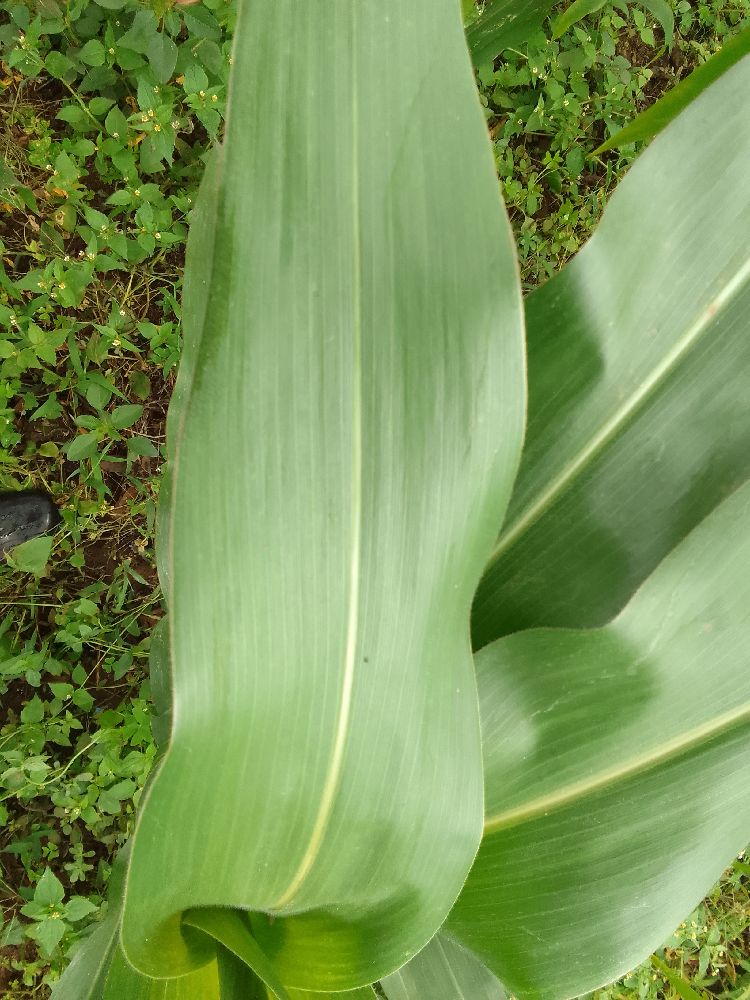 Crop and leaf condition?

maize, healthy
